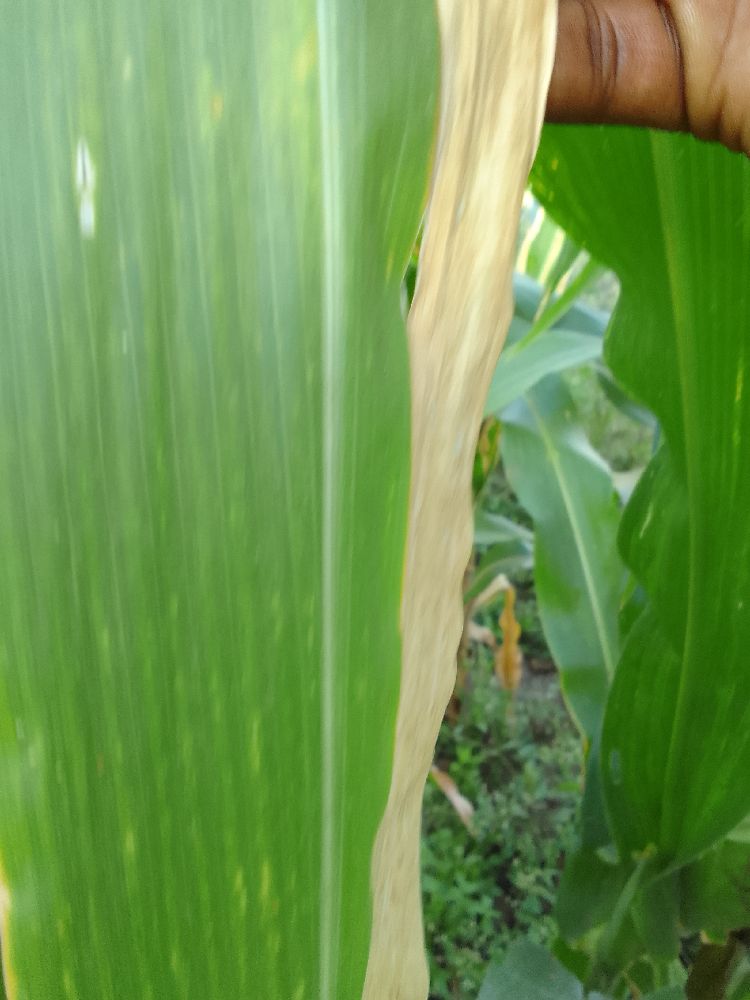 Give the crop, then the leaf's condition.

maize, maize lethal necrosis
